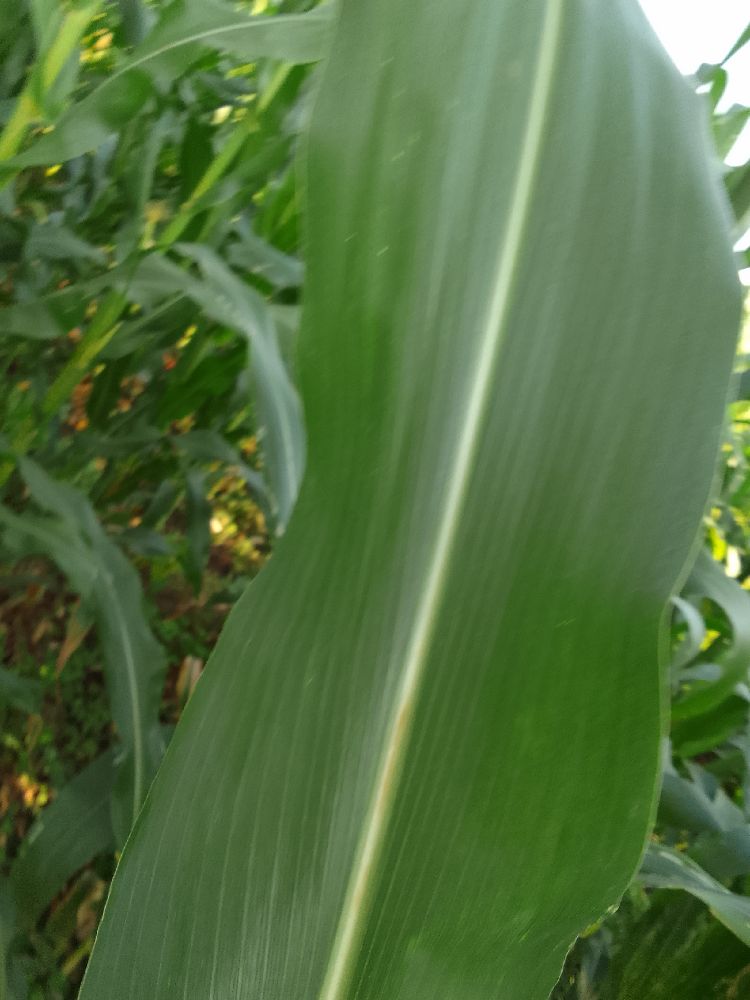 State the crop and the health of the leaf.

maize, healthy
